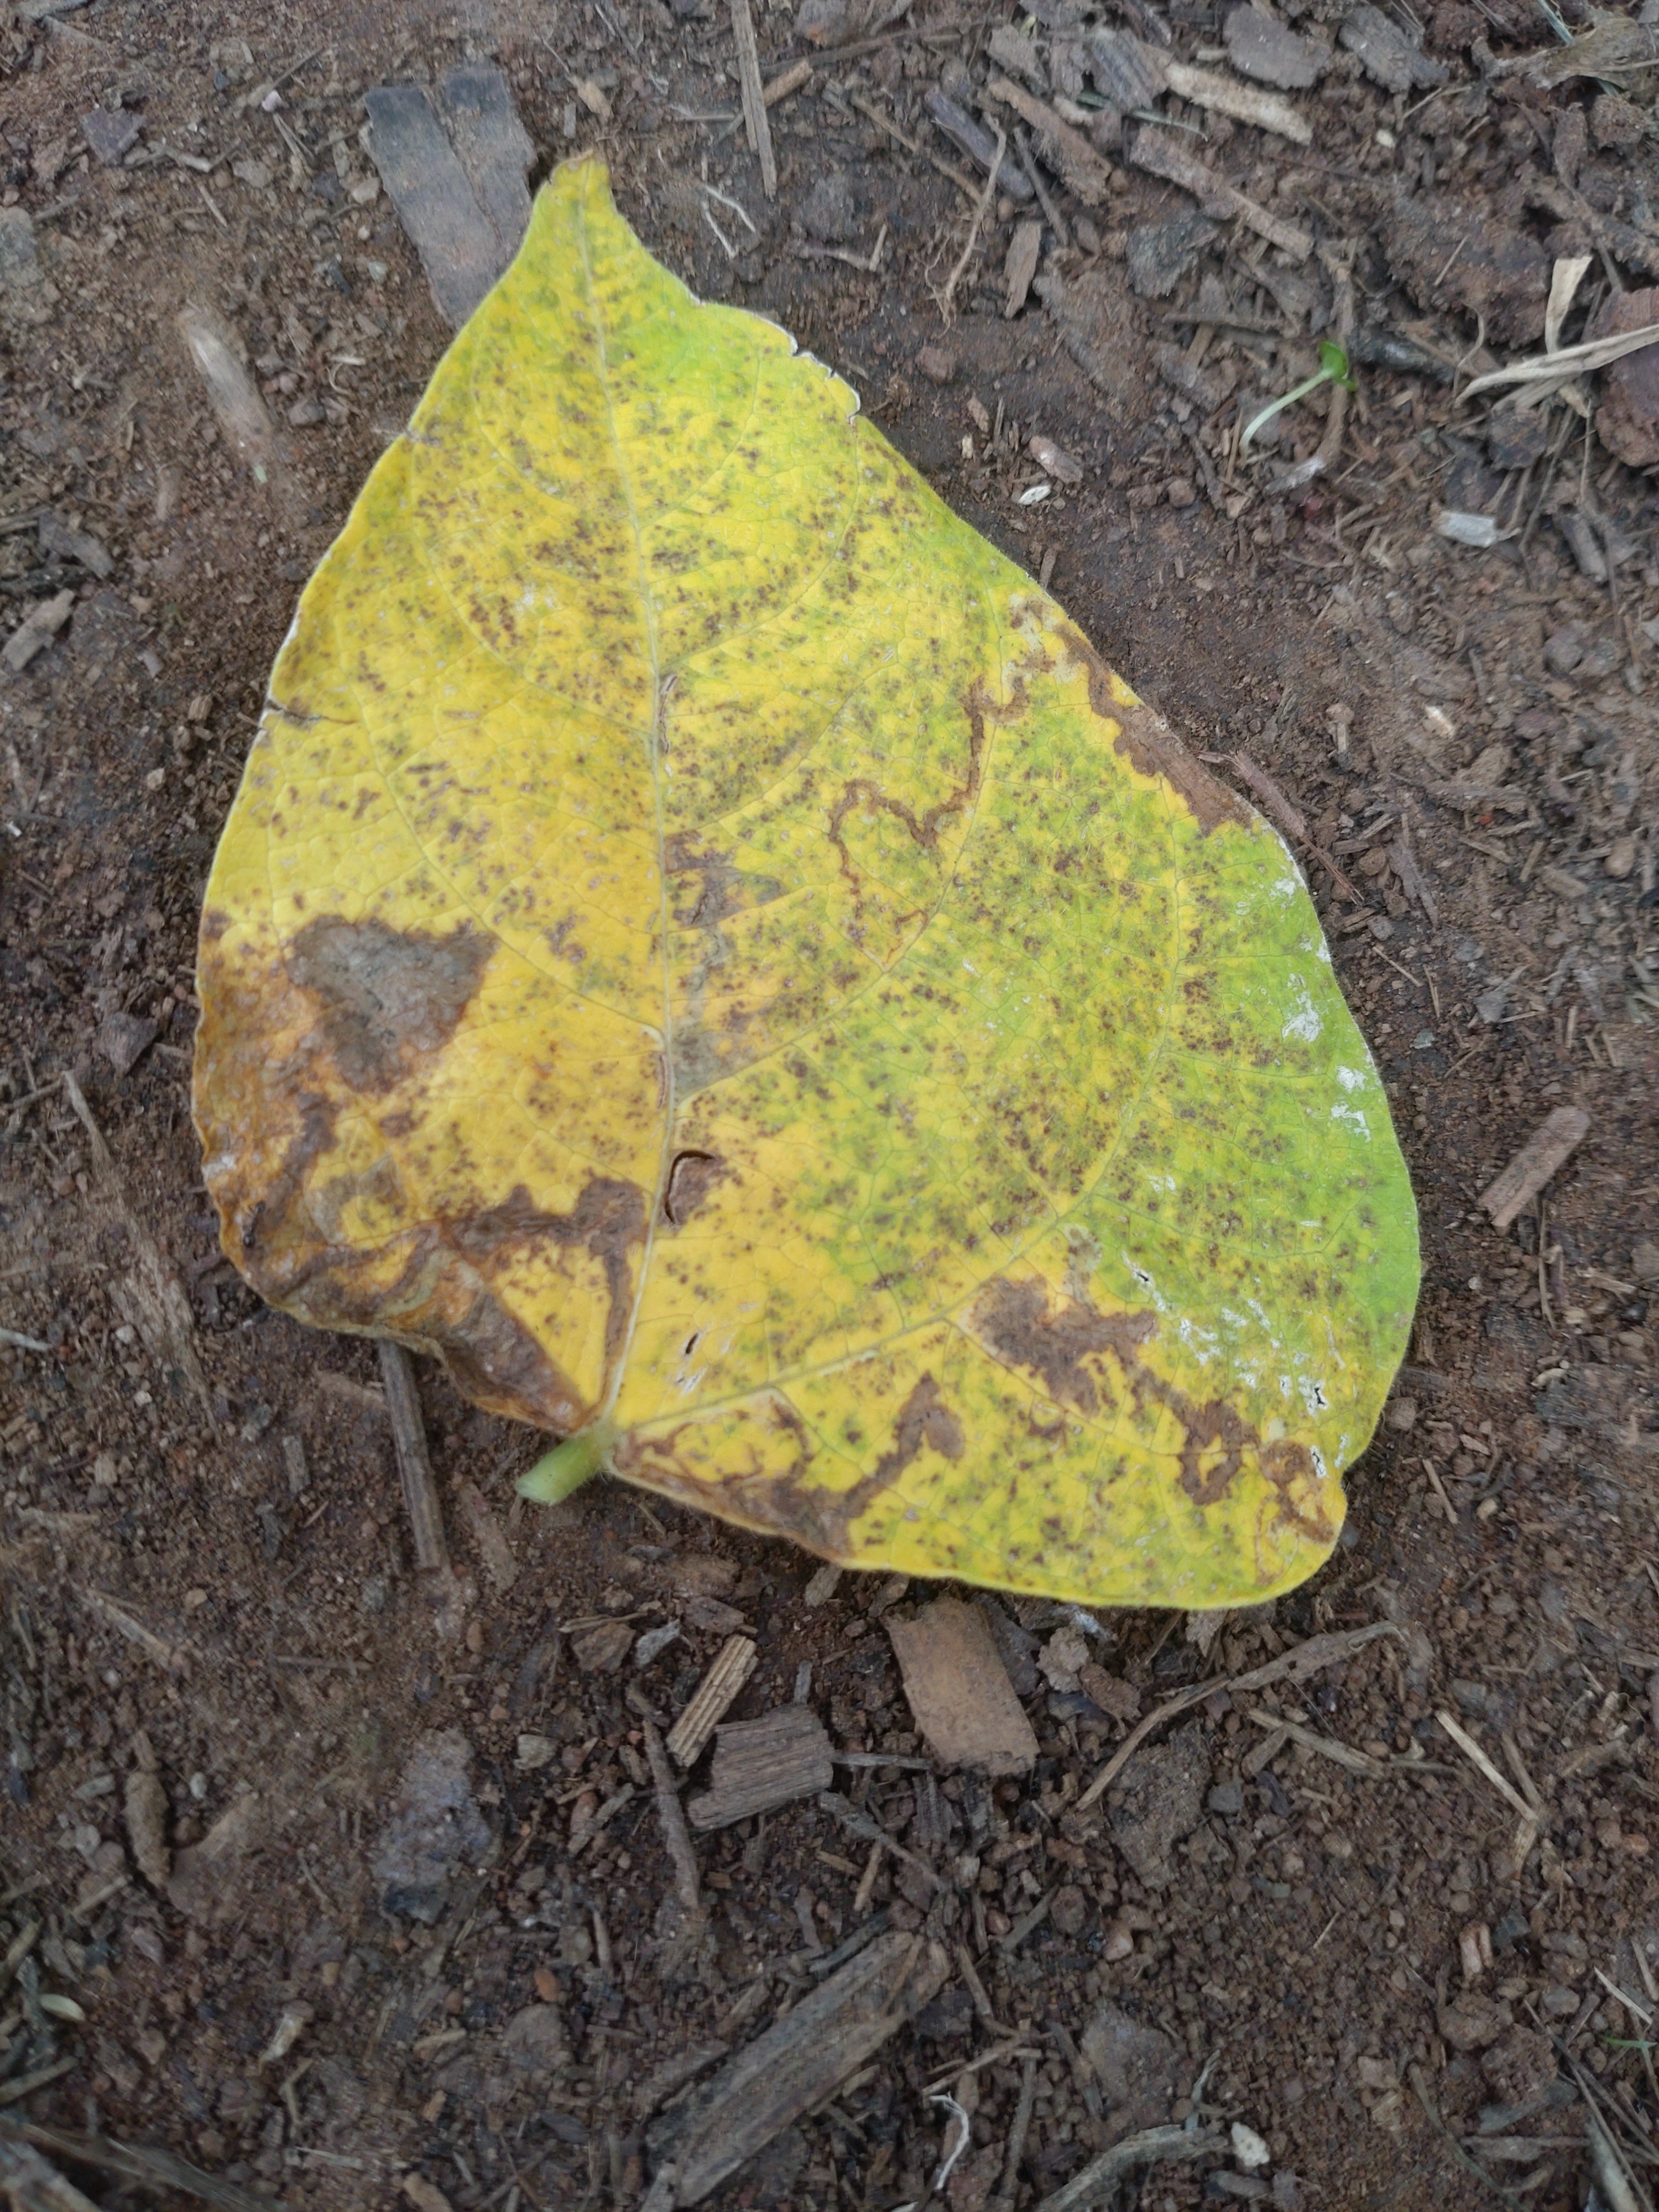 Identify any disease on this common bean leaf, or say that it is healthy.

anthracnose
